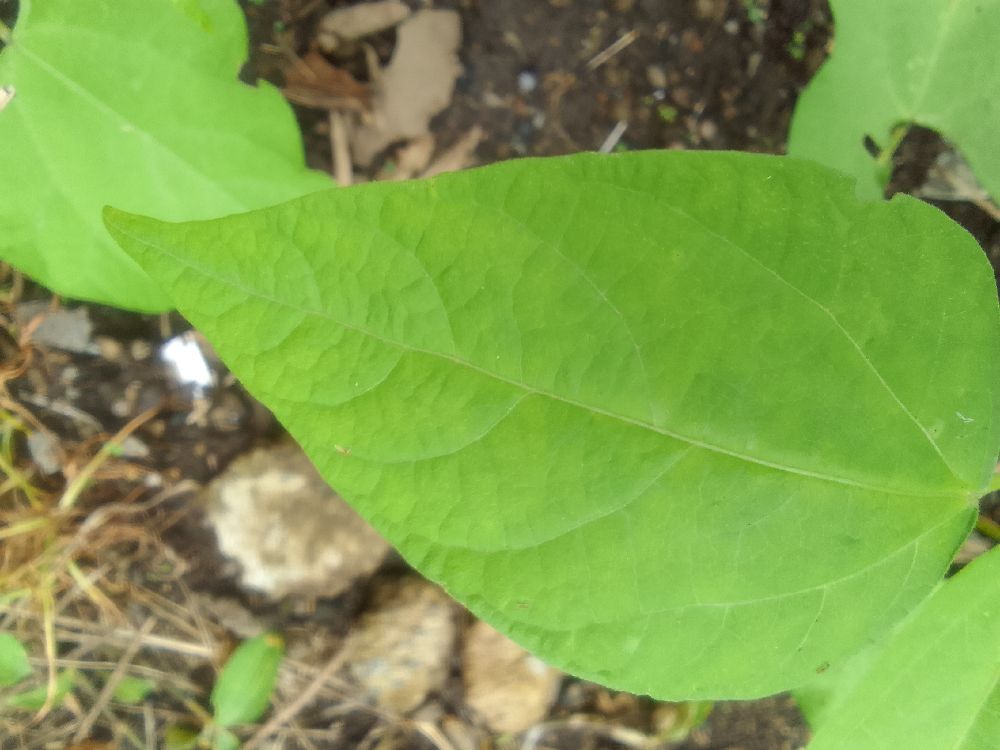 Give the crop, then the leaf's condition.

common bean, healthy
